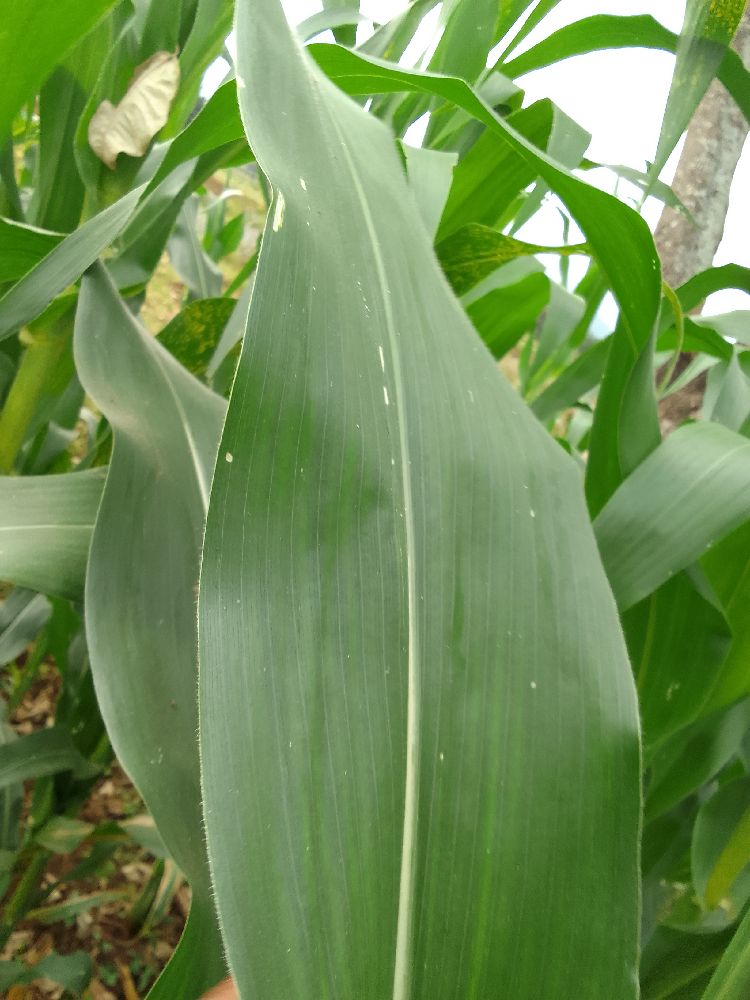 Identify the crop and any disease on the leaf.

maize, healthy
